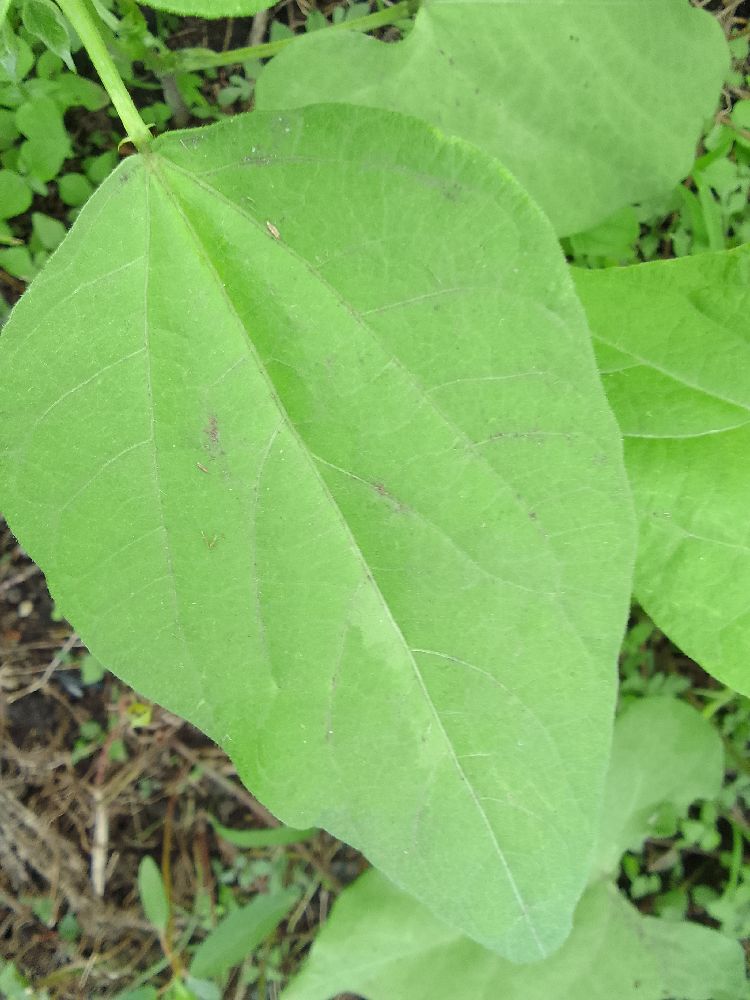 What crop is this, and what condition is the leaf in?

common bean, healthy
